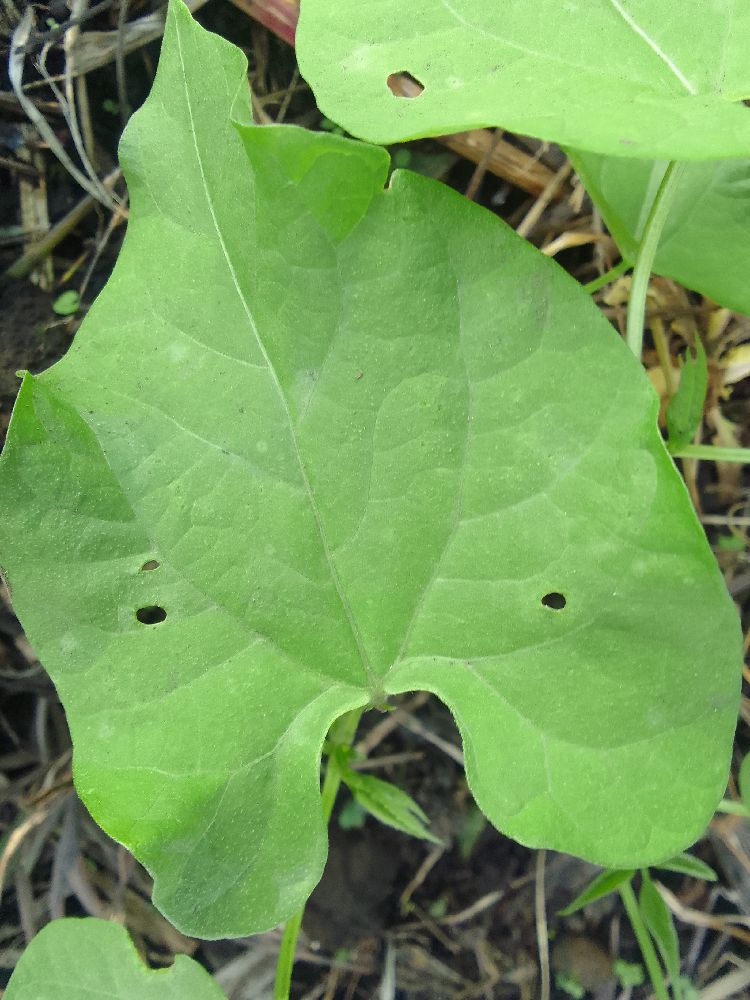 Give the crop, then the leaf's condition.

common bean, healthy
